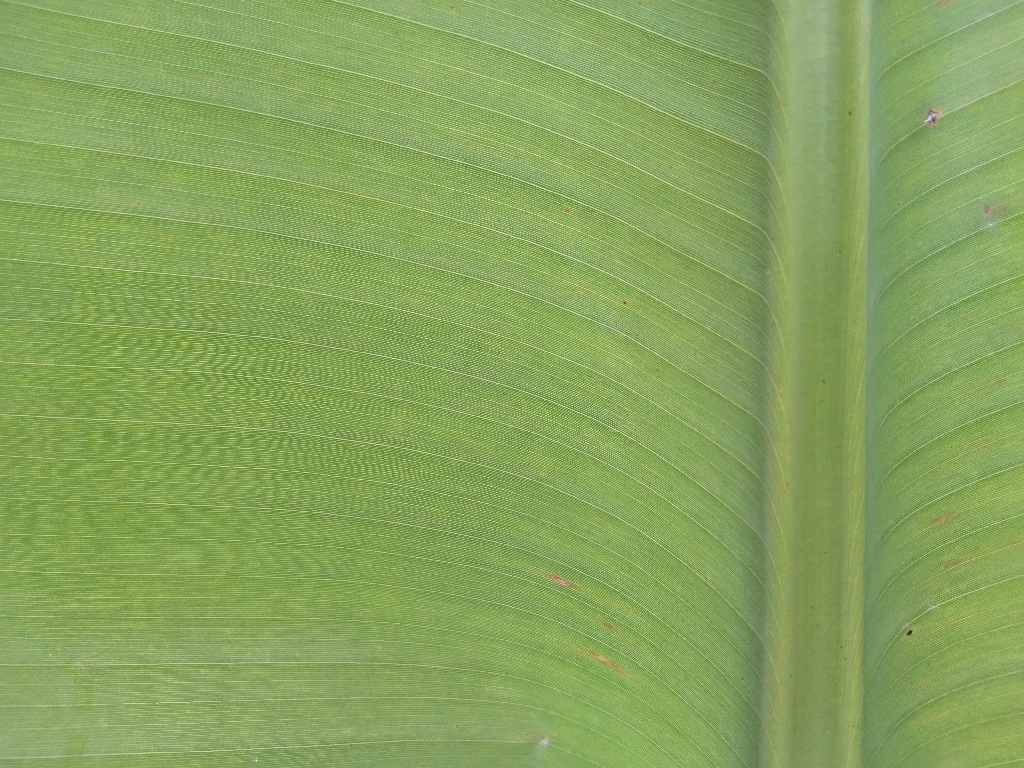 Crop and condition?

banana, healthy
